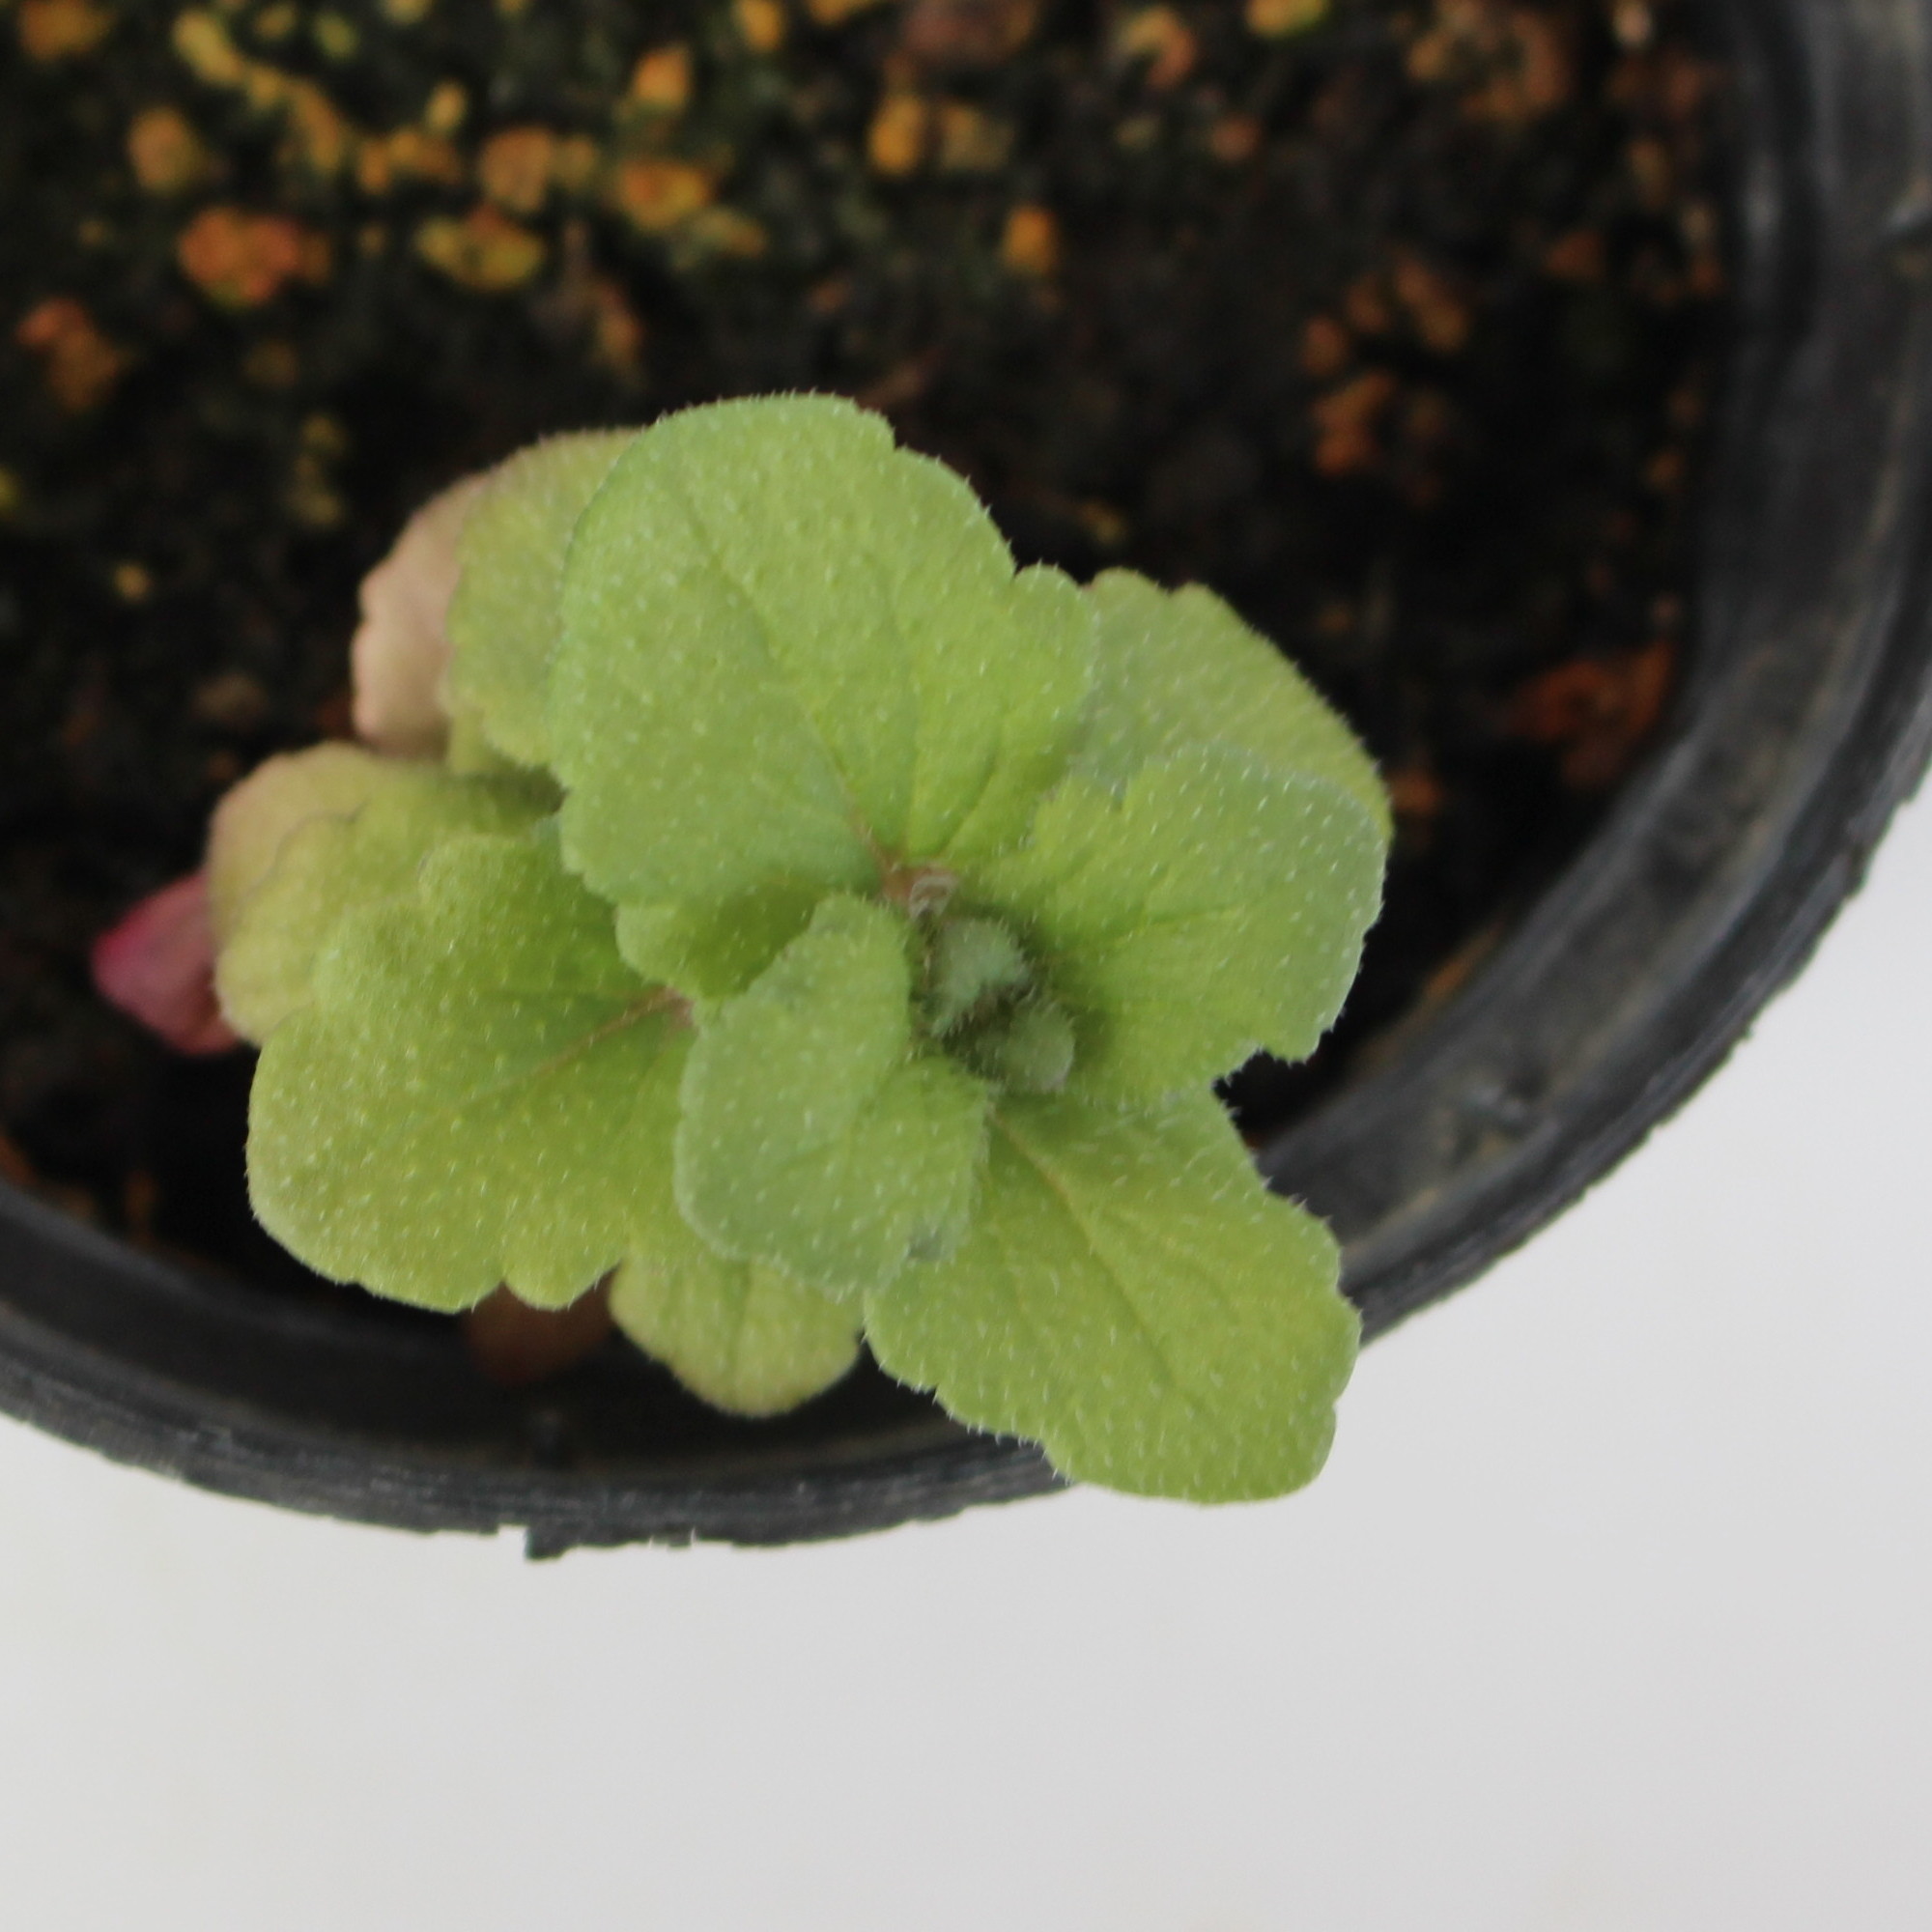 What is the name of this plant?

Veronica persica
